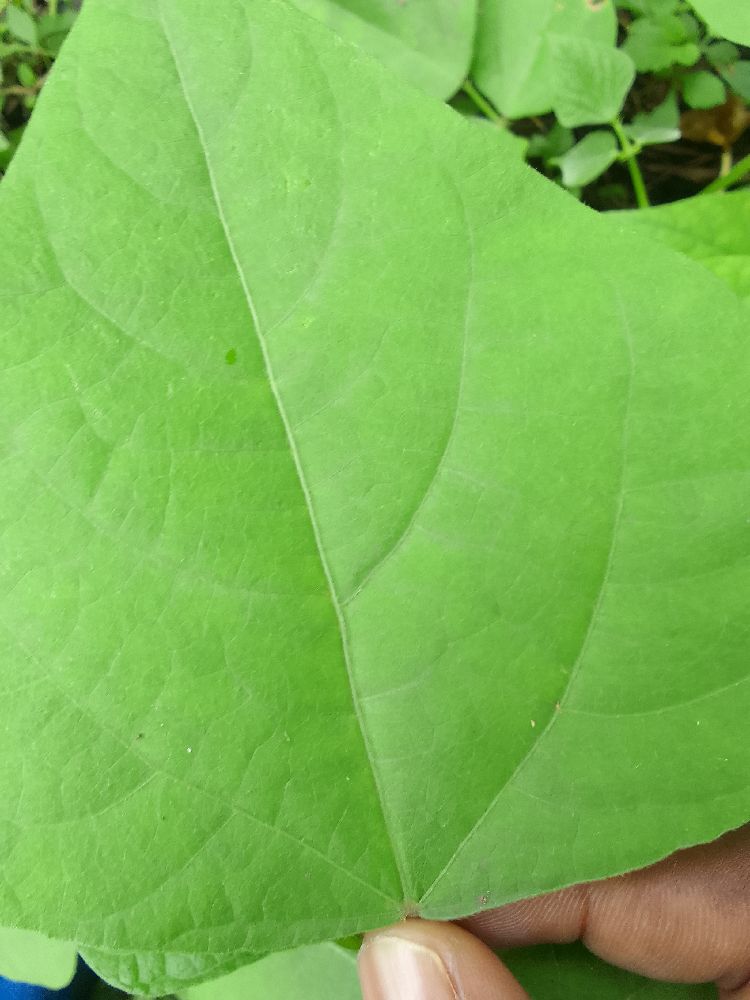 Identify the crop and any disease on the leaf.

common bean, healthy
